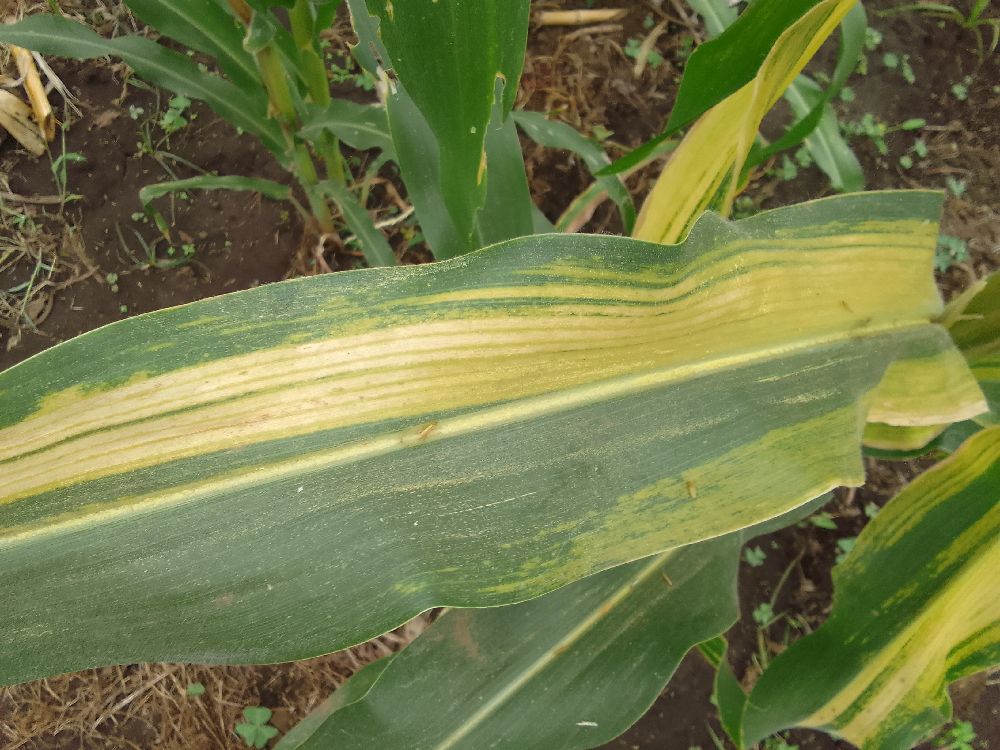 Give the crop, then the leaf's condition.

maize, maize lethal necrosis
